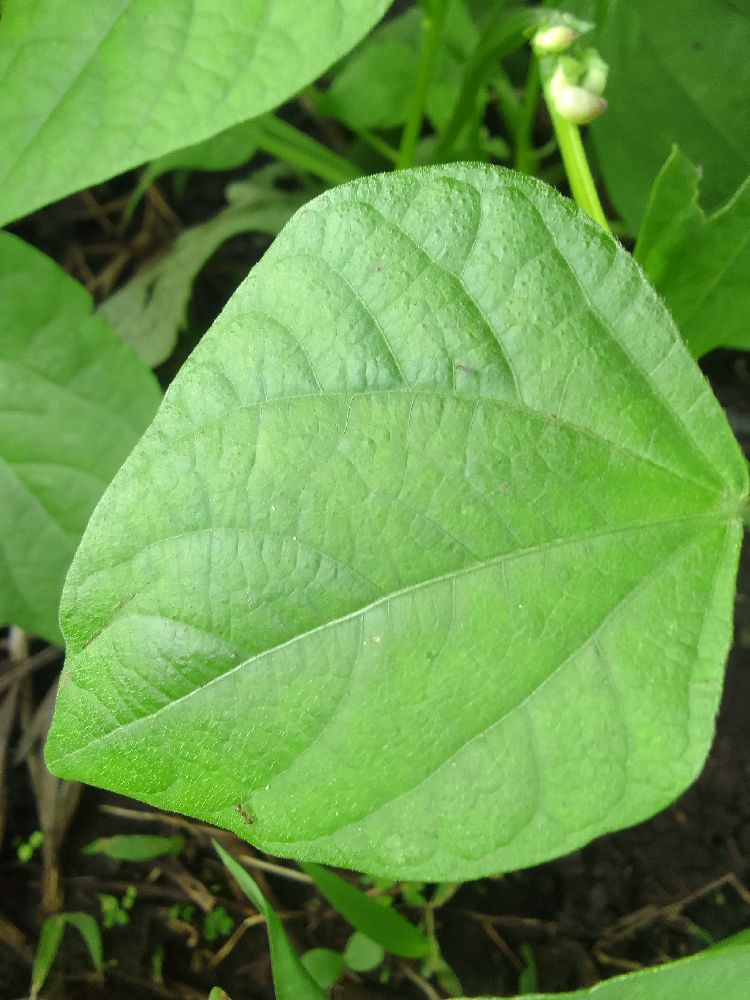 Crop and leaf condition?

common bean, healthy
